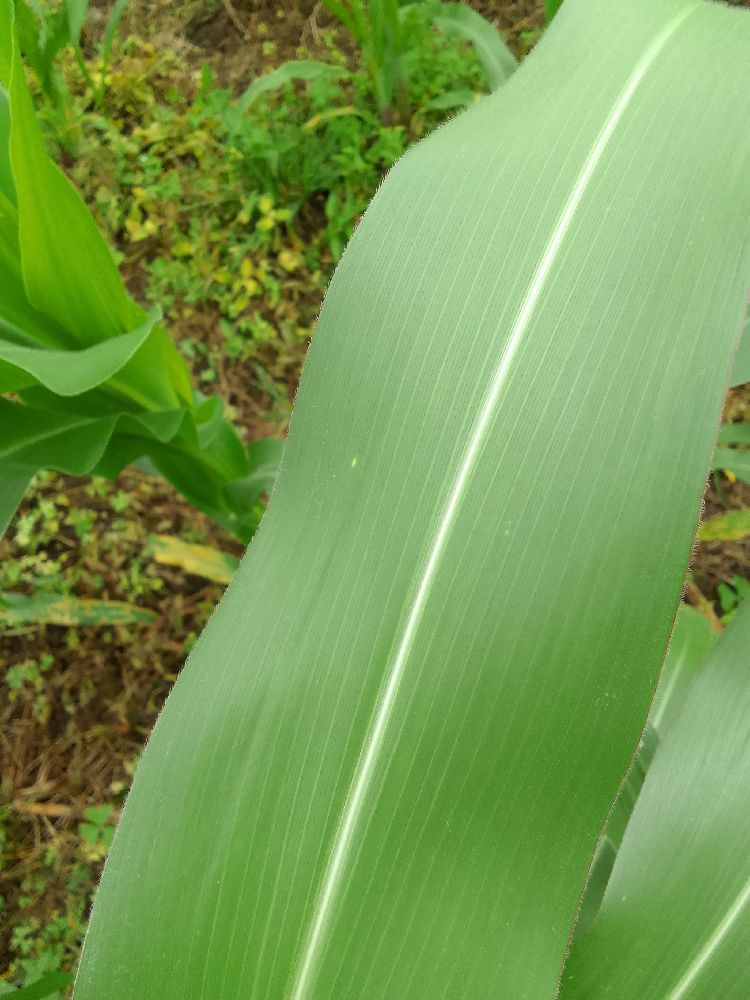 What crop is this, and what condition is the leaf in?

maize, healthy
